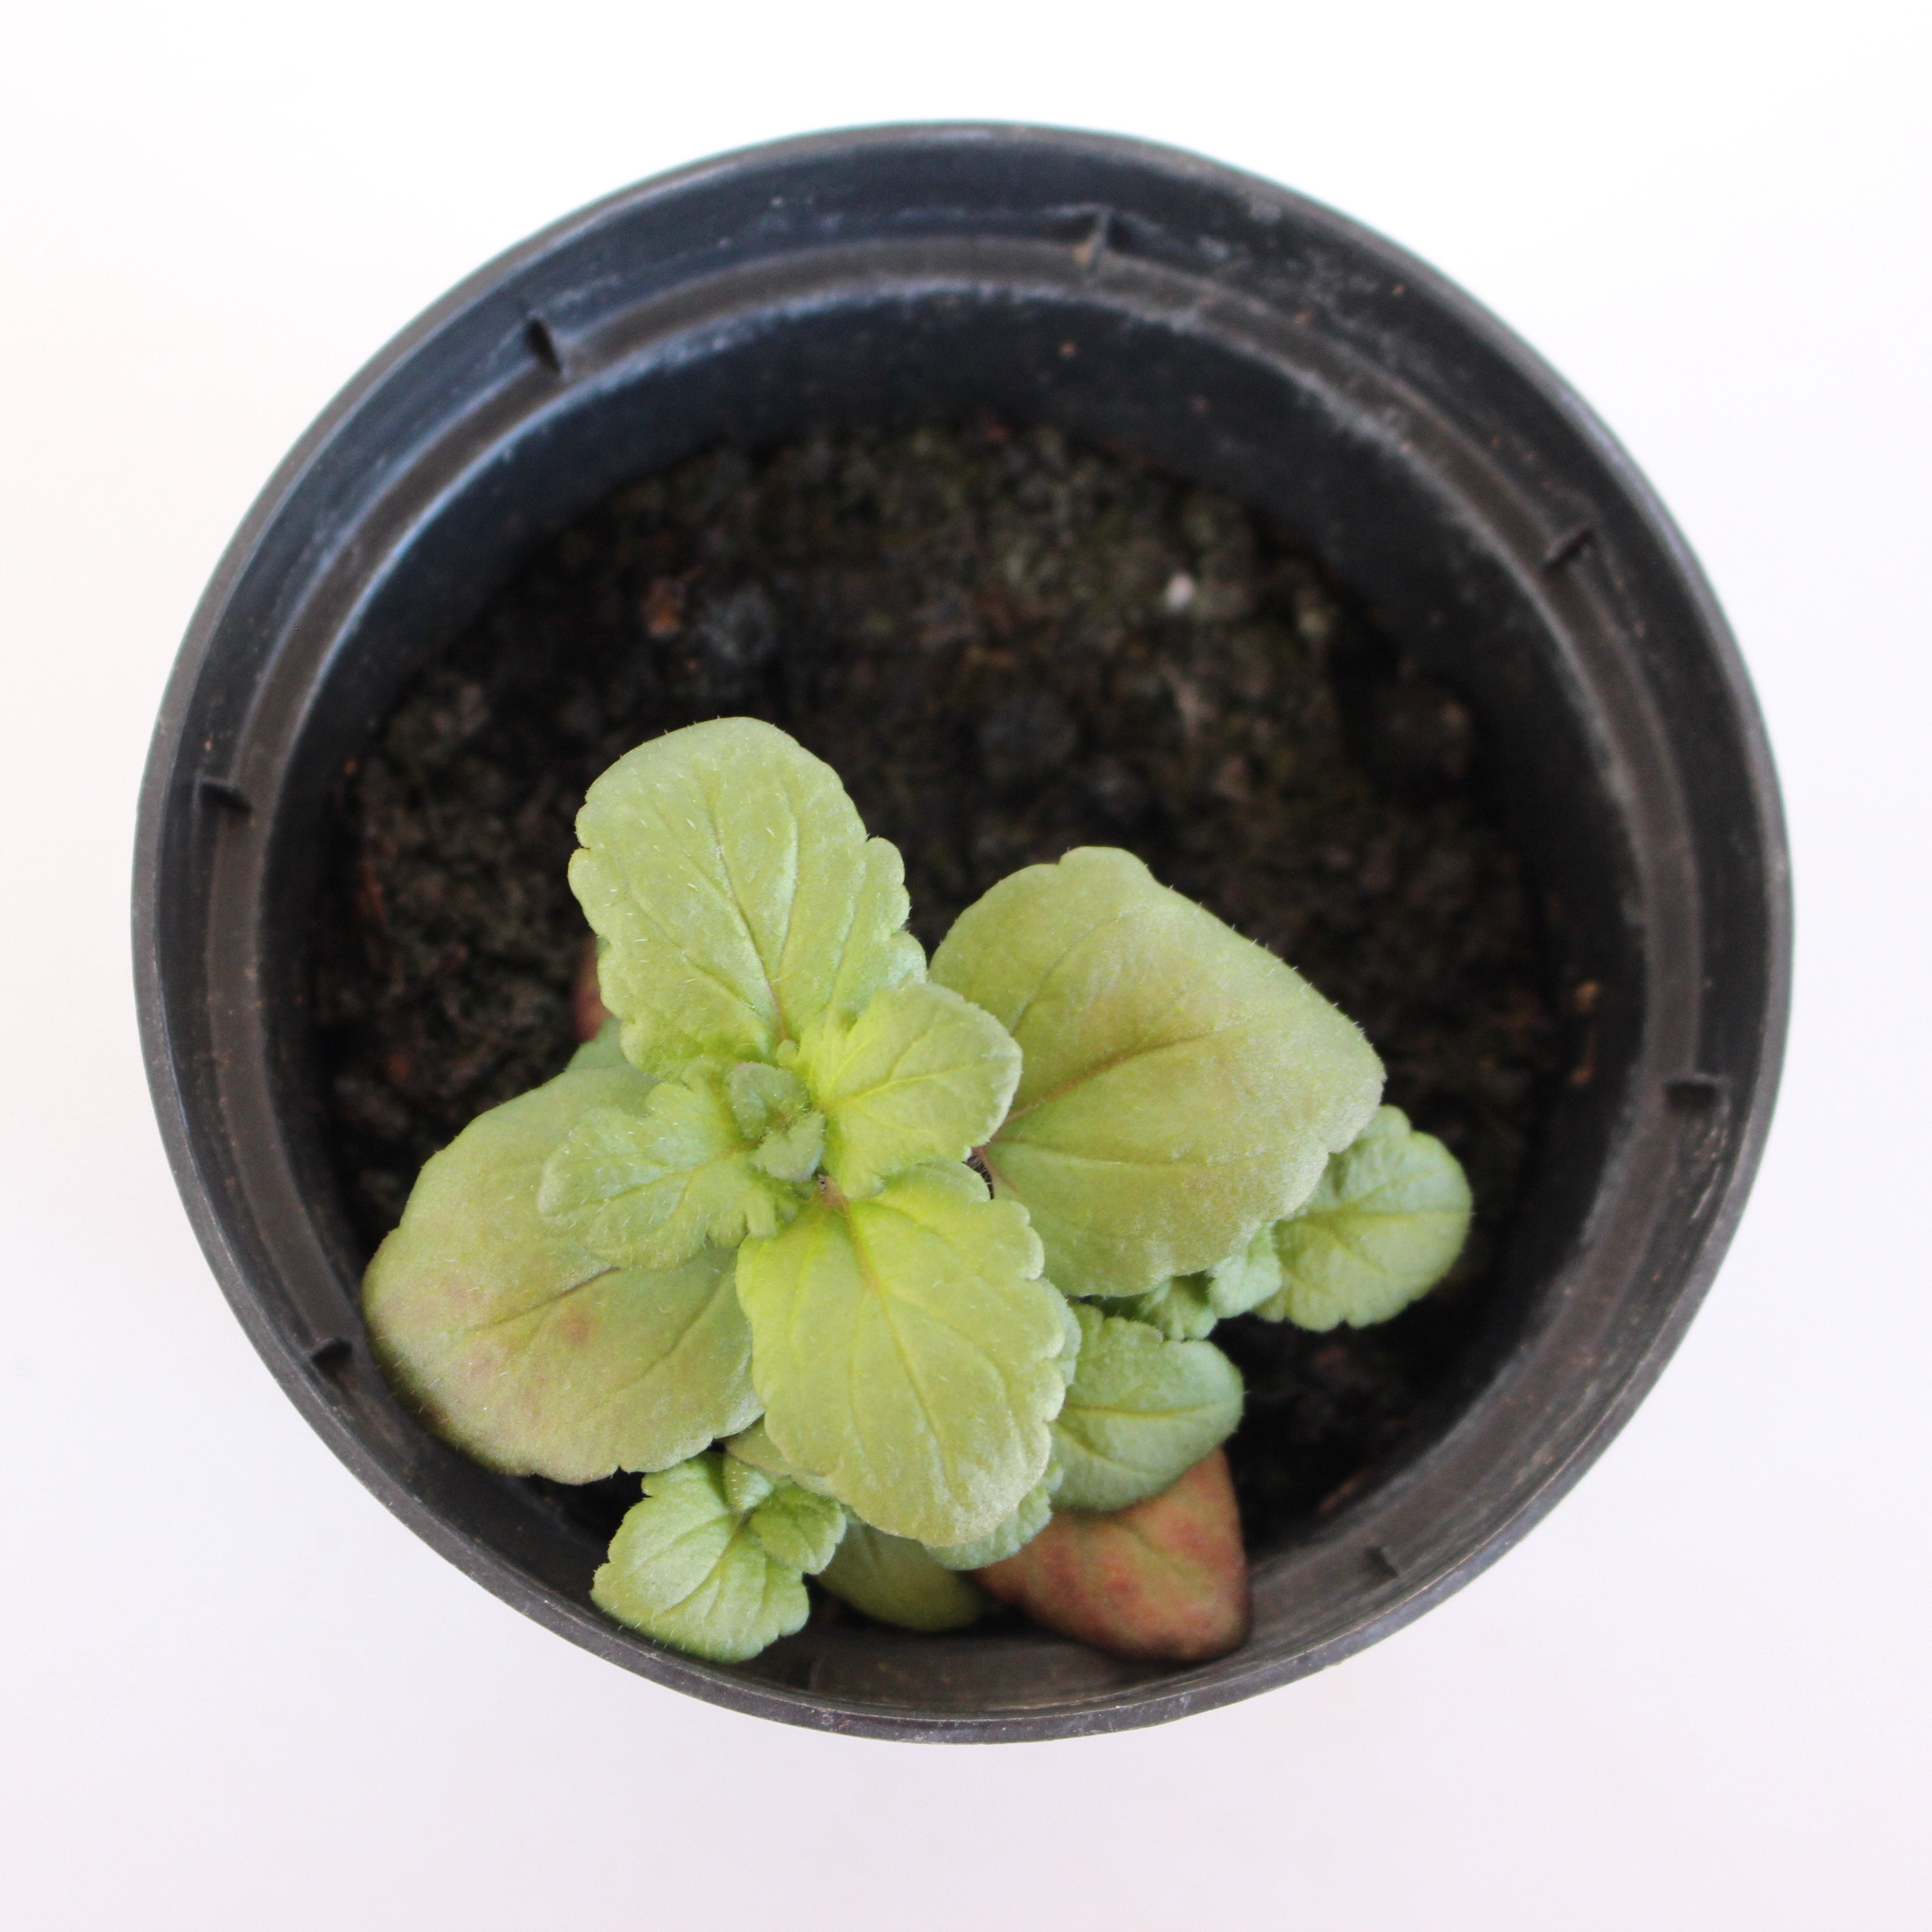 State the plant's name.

Veronica persica
